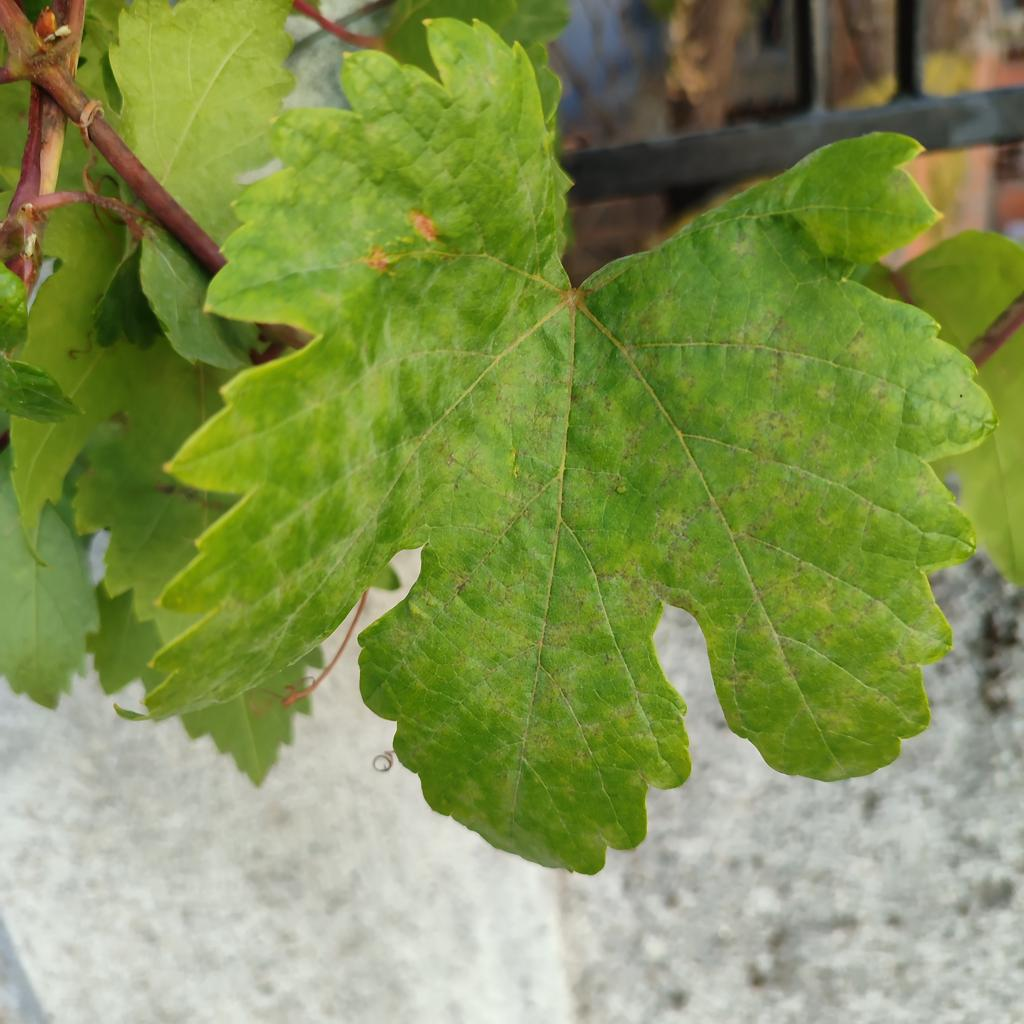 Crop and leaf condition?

grapevine, powdery mildew
